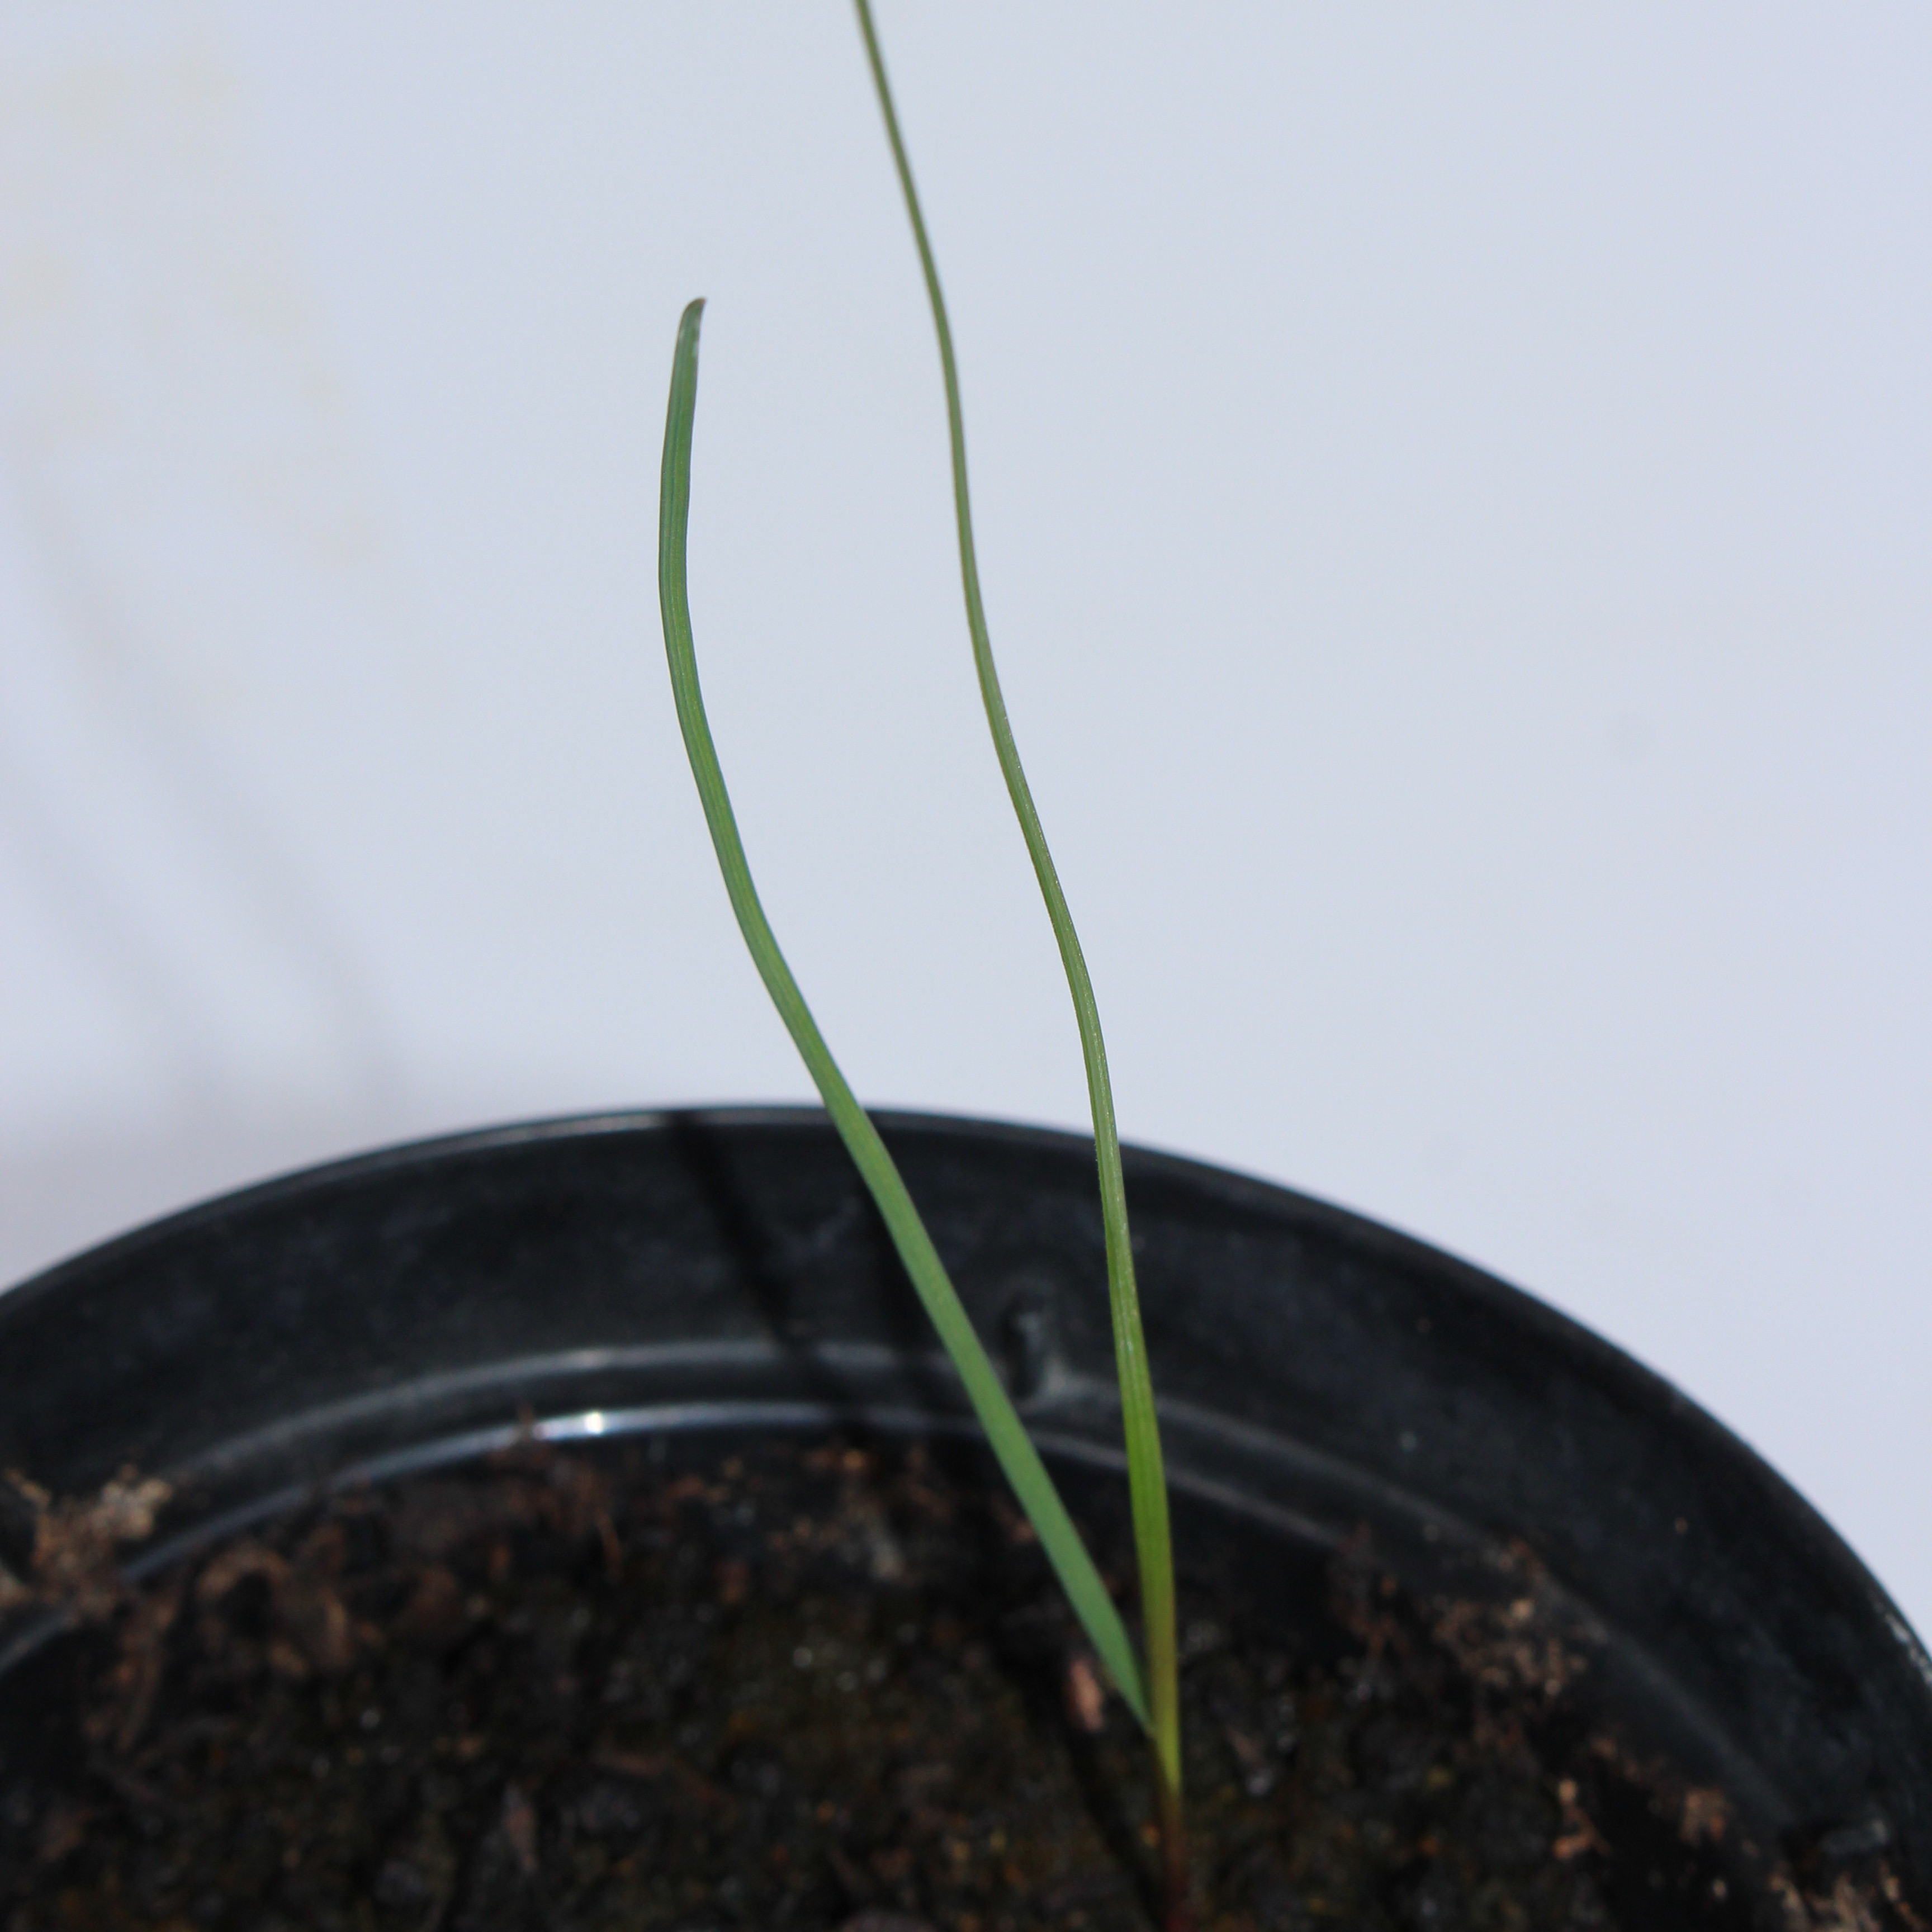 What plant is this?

Lolium multiflorum
